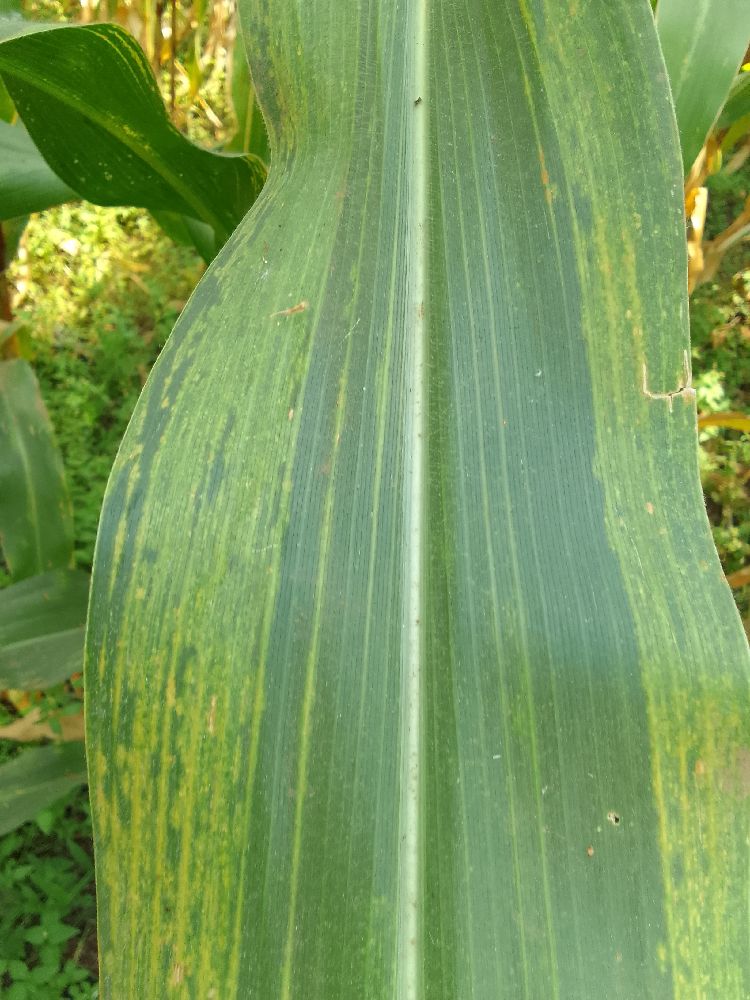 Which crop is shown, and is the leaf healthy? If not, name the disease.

maize, maize lethal necrosis
